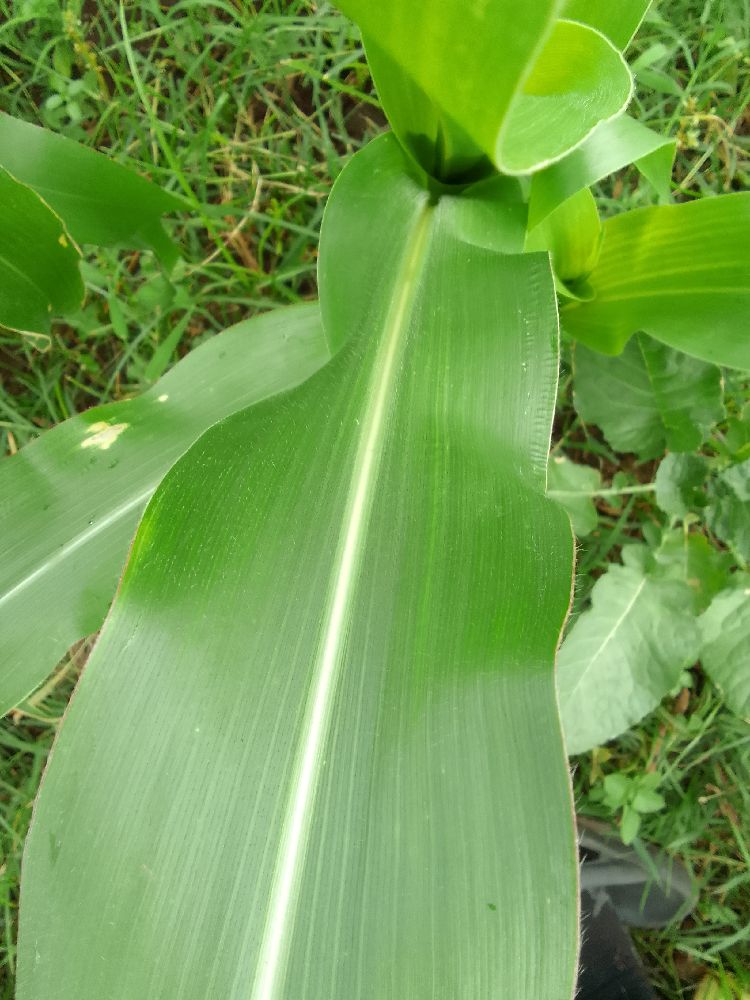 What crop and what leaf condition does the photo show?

maize, healthy
